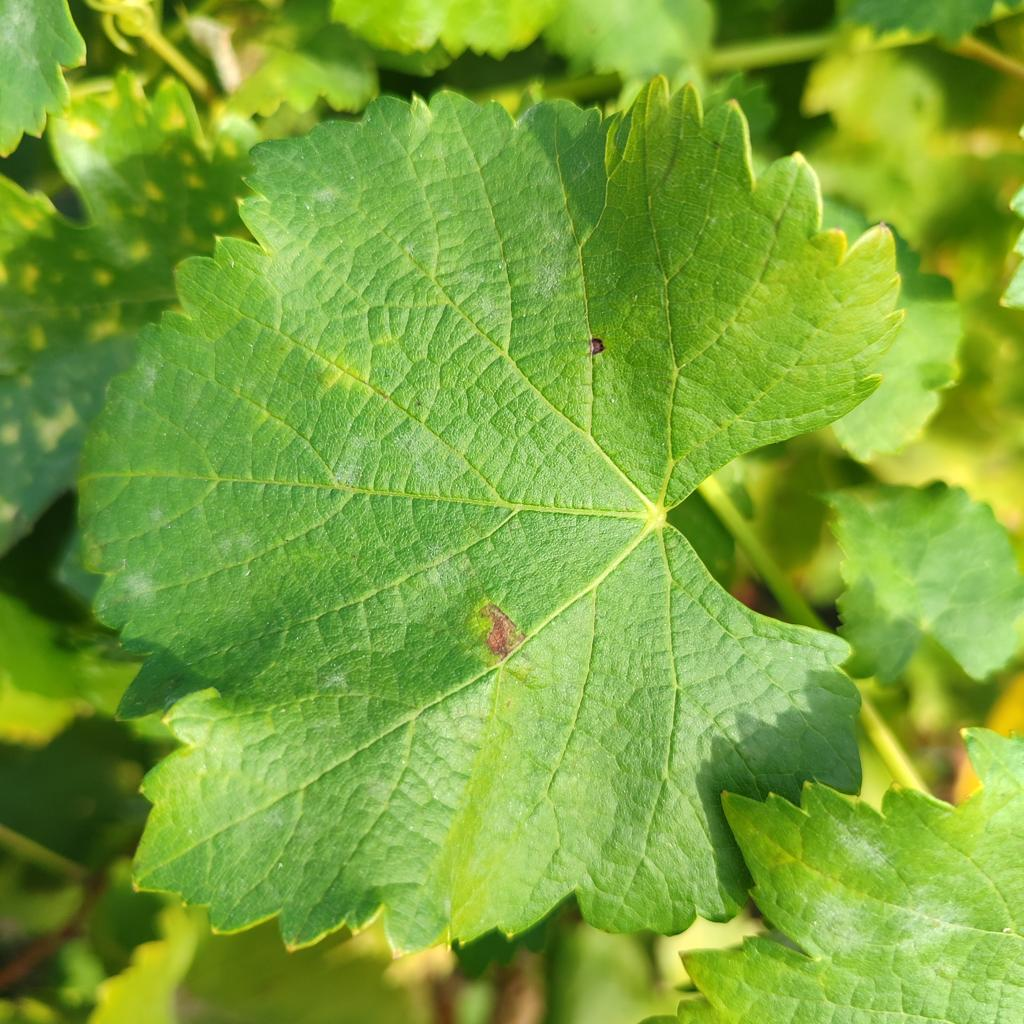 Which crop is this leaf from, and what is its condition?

grapevine, powdery mildew
